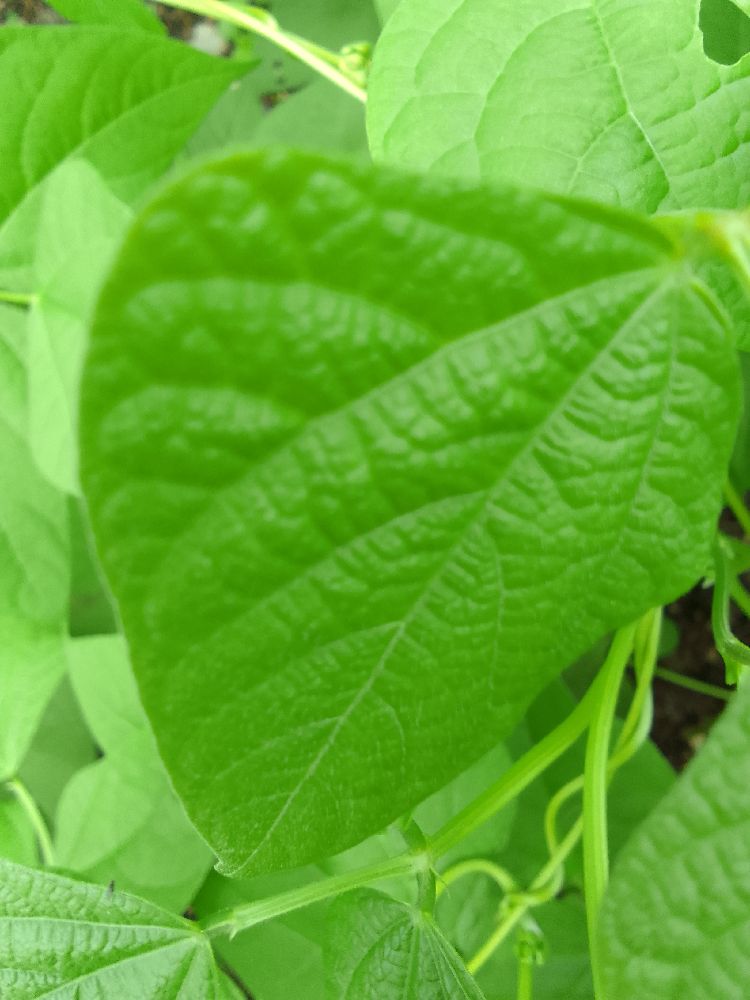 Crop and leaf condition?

common bean, healthy
